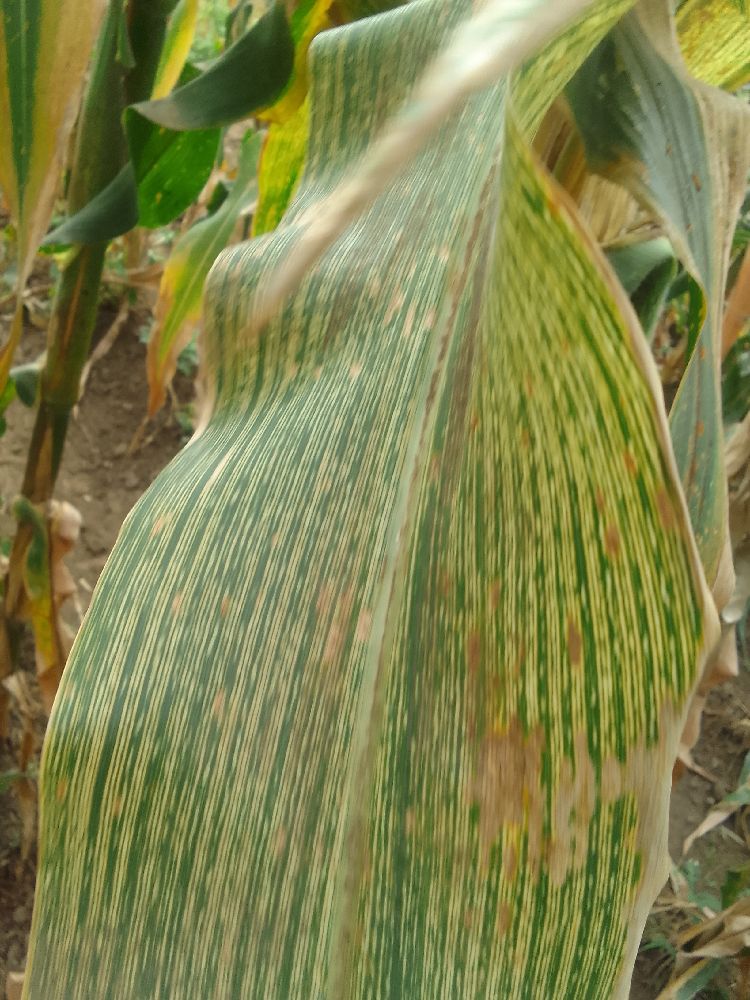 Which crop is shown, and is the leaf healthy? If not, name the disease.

maize, maize streak virus
